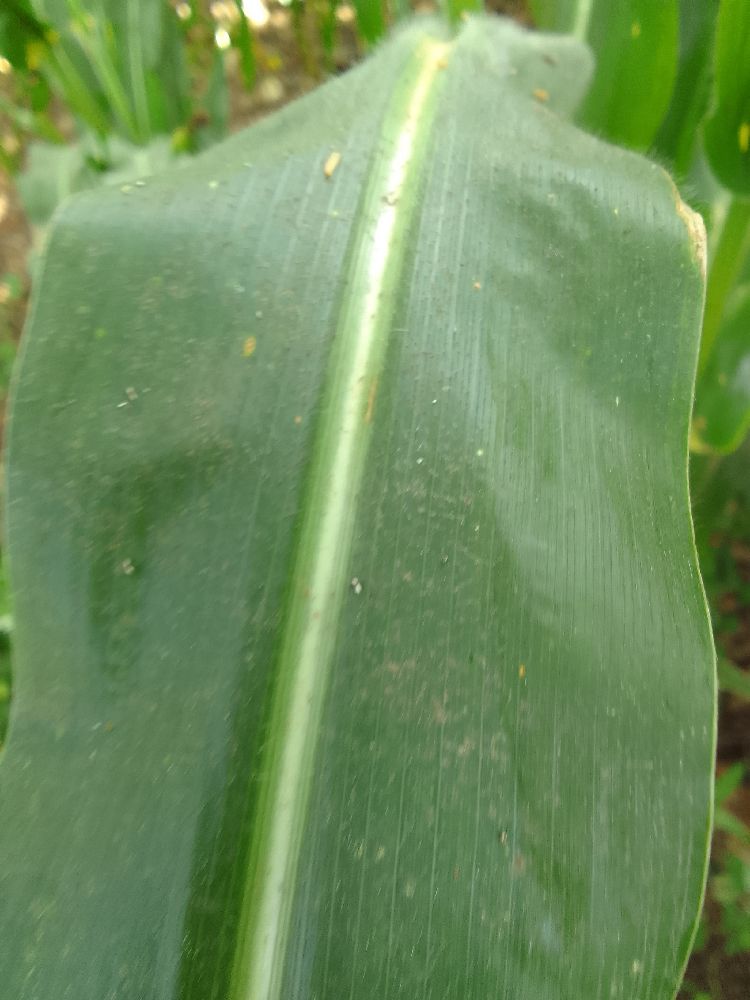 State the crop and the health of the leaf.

maize, healthy
